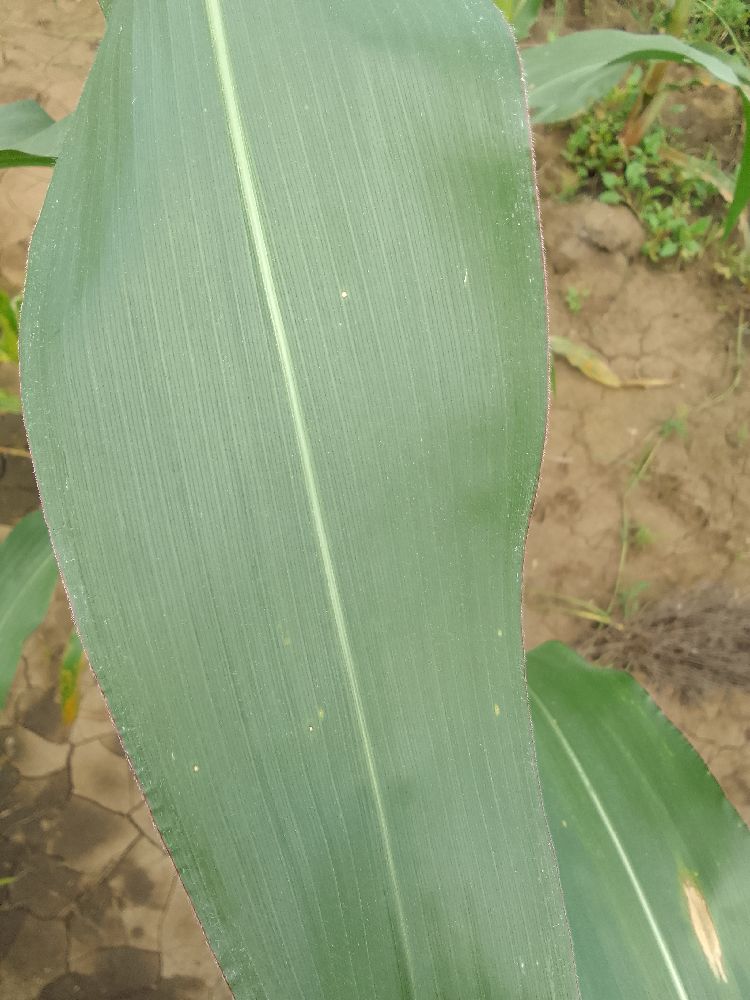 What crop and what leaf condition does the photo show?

maize, healthy
